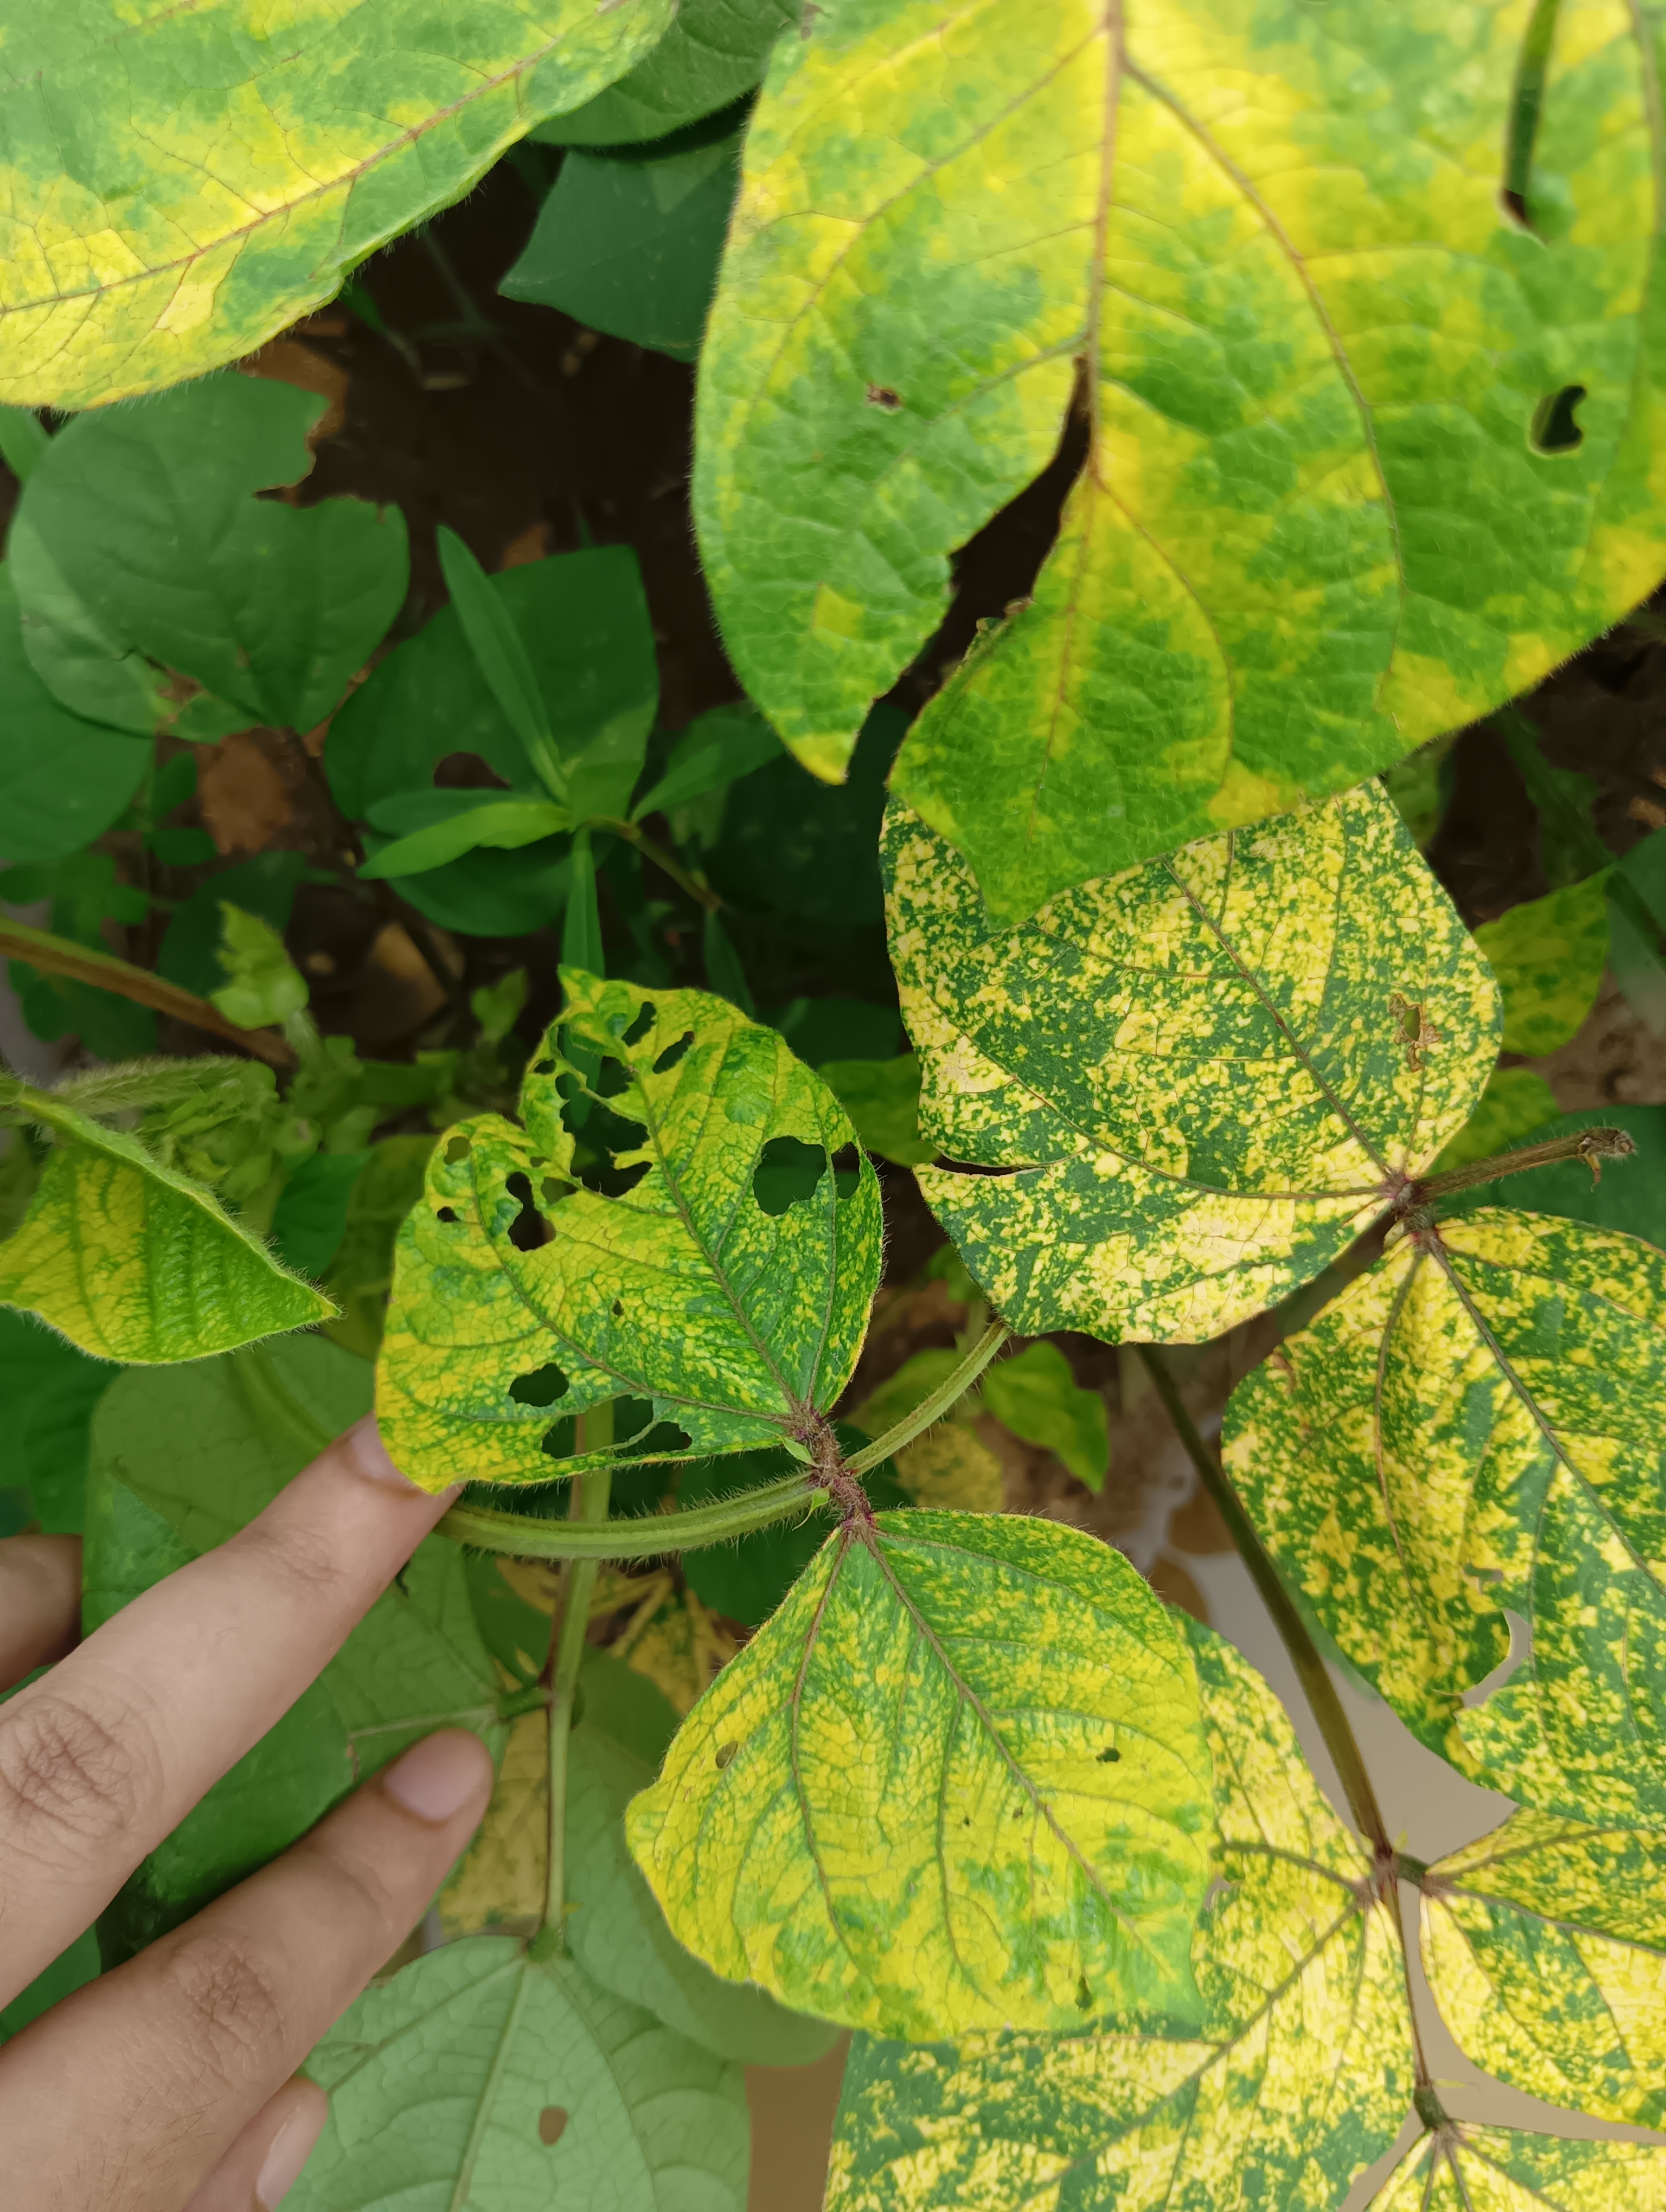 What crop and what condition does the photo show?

mungbean, yellow mosaic
